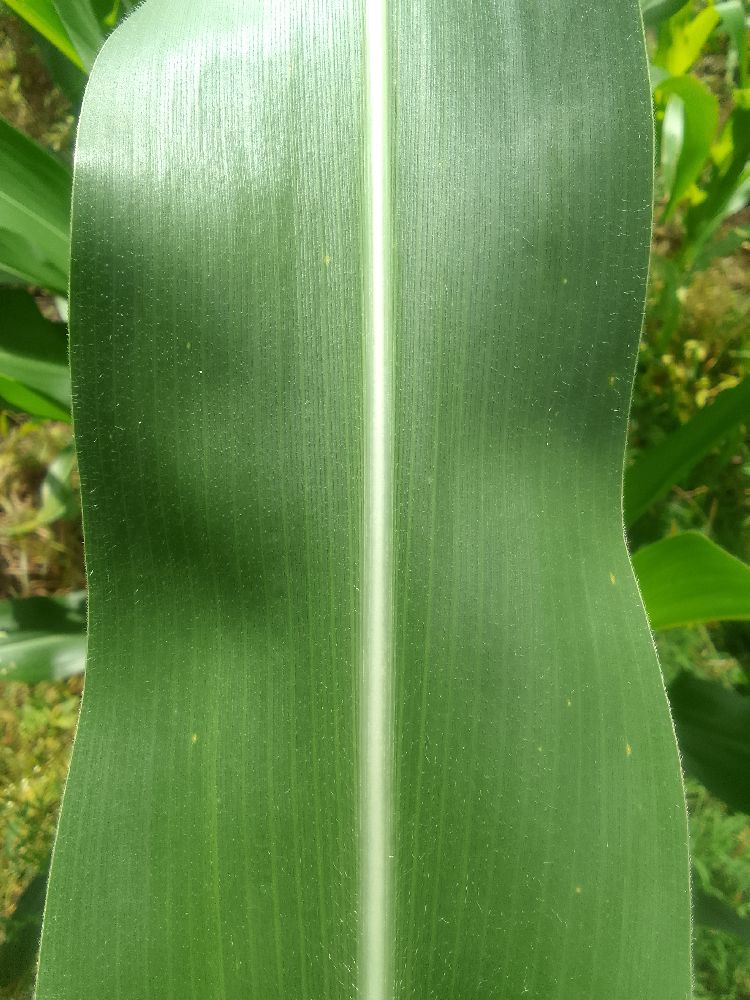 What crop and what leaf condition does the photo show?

maize, healthy
